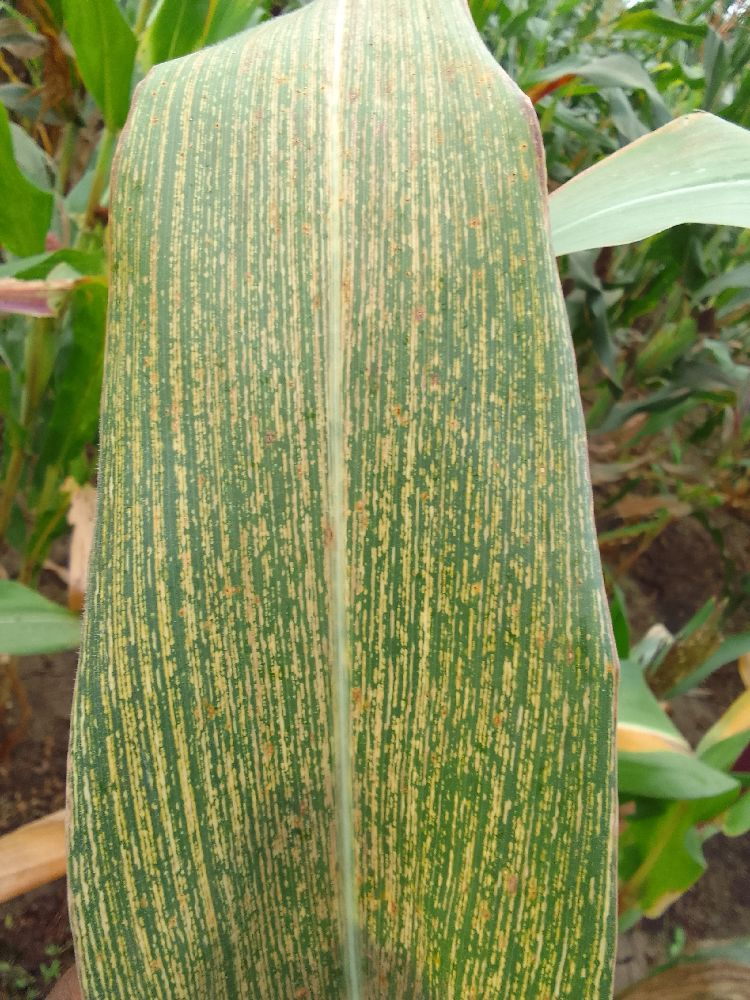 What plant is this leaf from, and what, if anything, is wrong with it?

maize, maize streak virus
